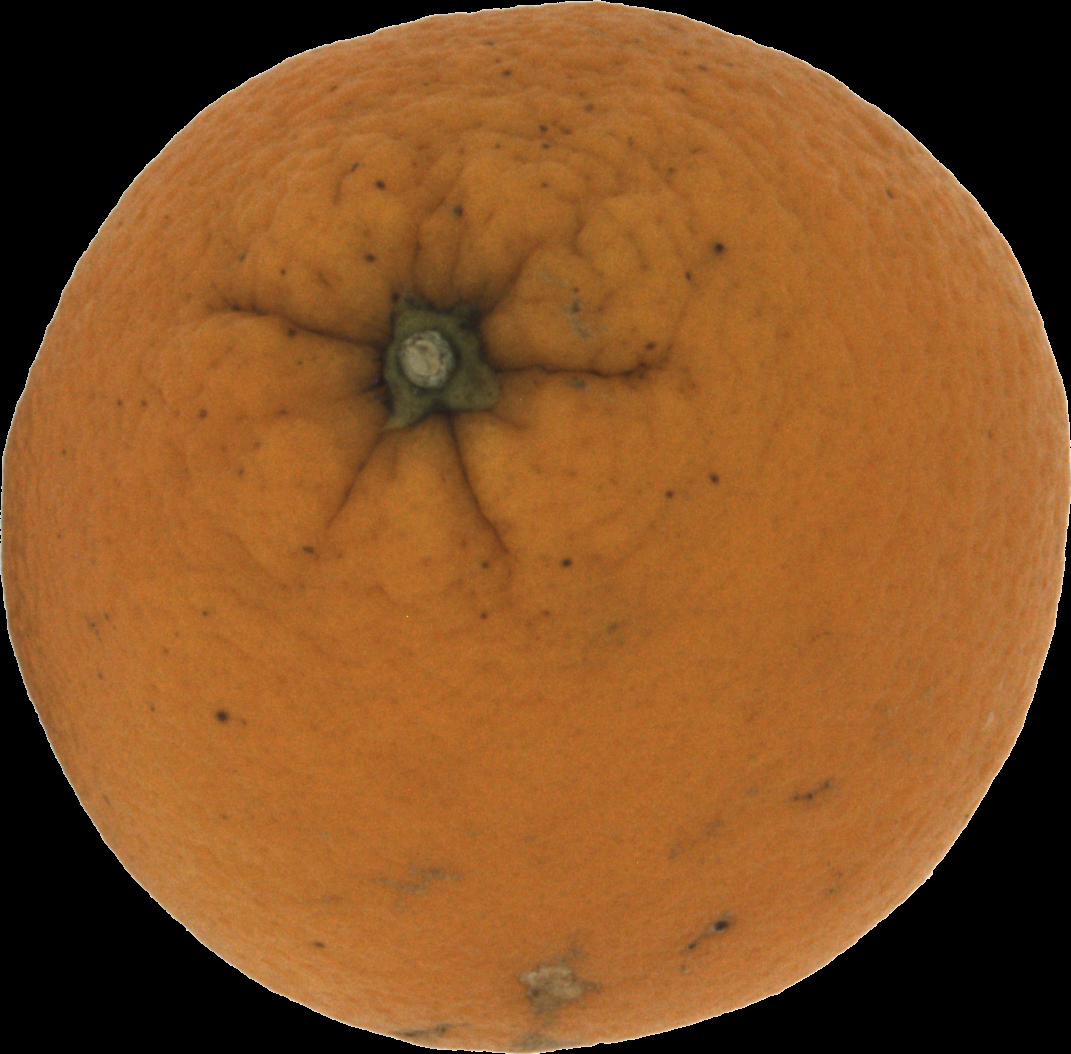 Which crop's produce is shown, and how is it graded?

orange, bad
